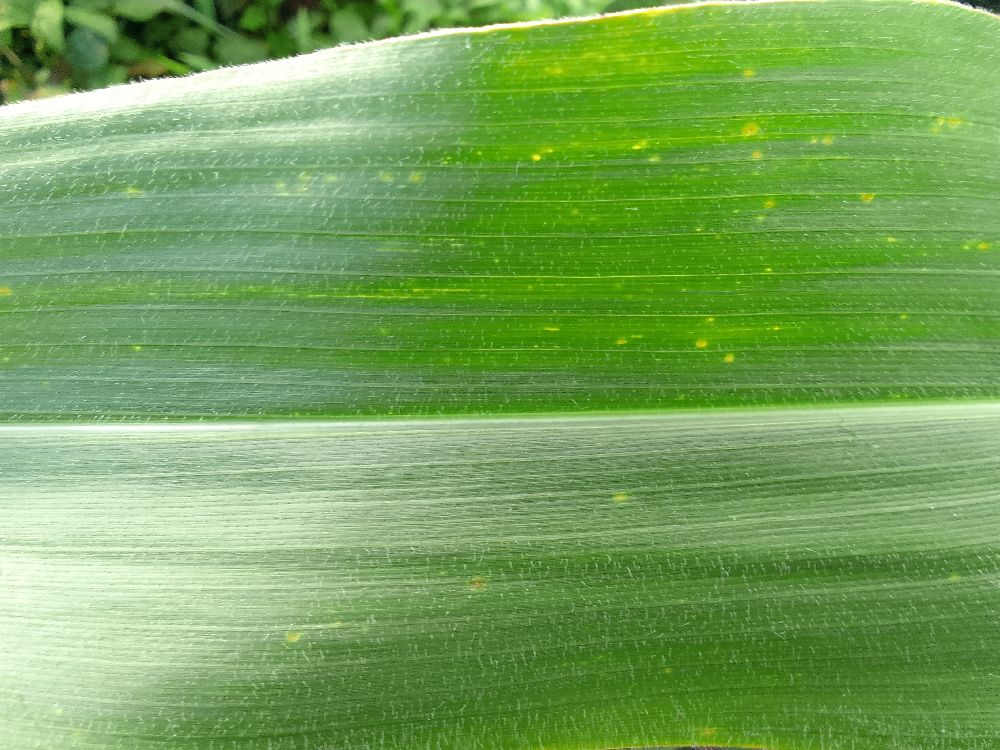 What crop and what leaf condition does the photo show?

maize, healthy
